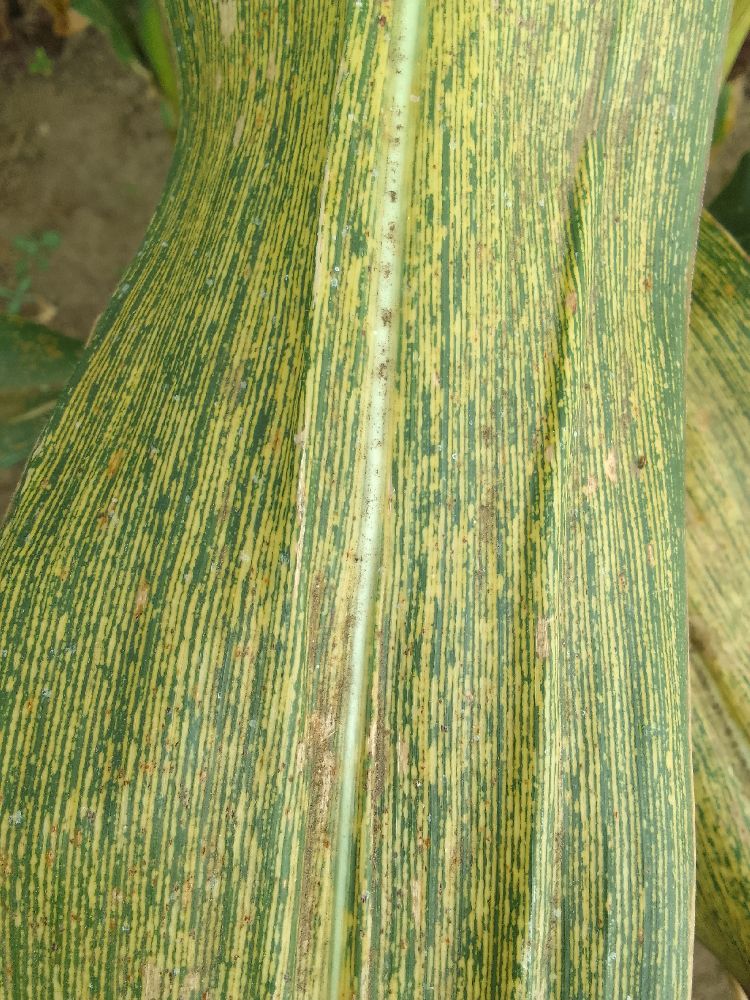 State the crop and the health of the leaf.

maize, maize streak virus
